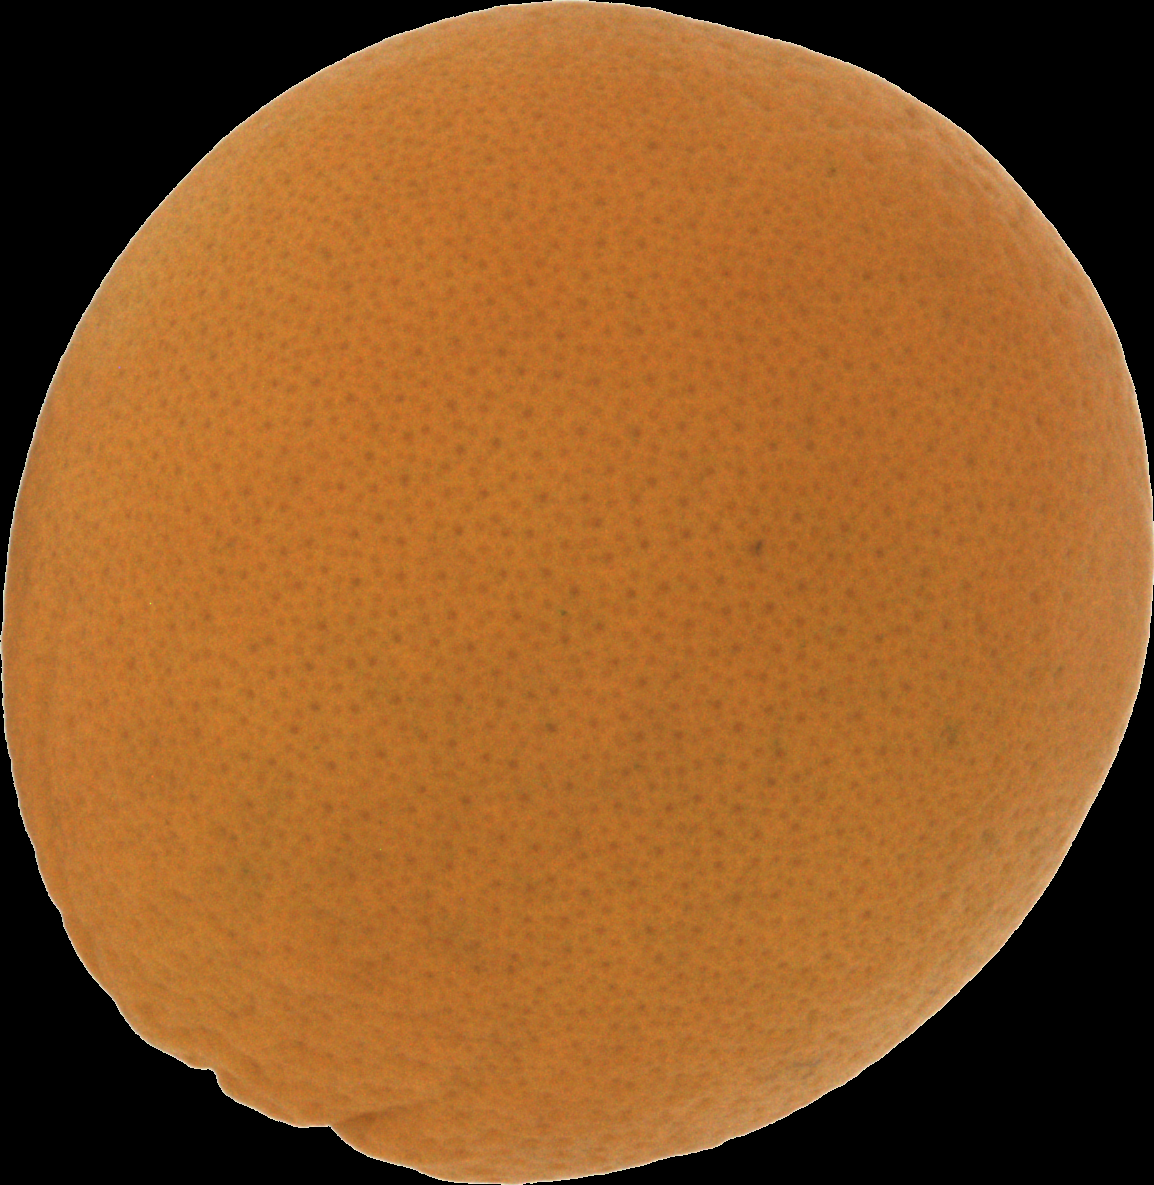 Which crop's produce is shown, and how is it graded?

orange, good
